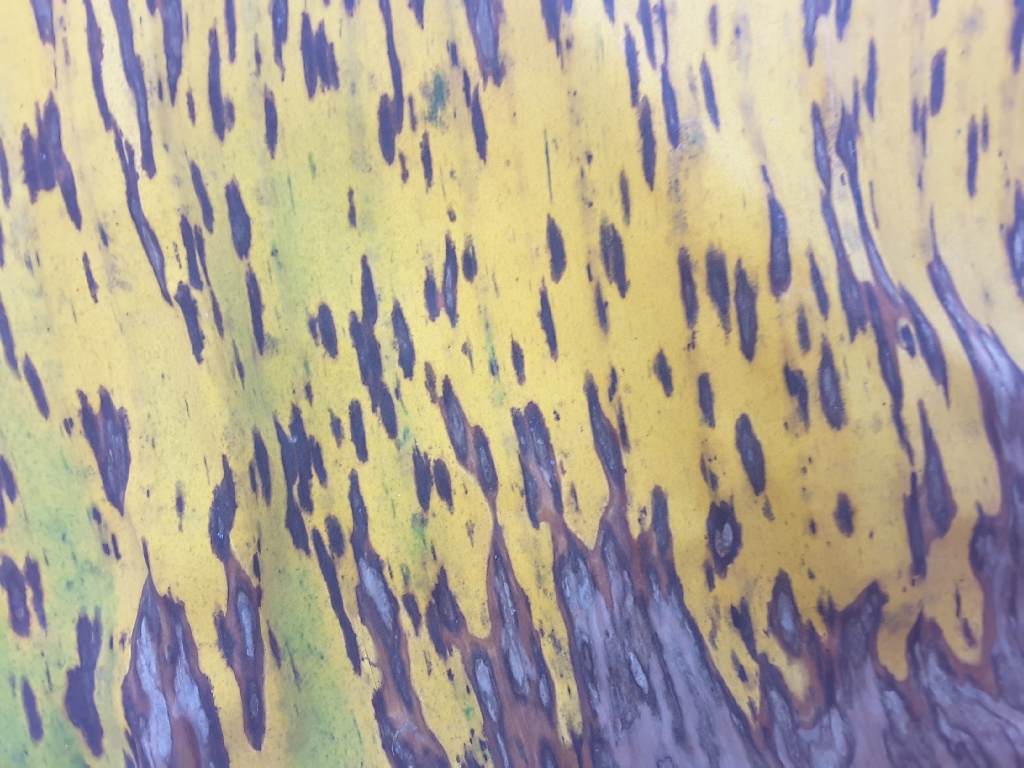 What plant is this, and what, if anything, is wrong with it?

banana, black sigatoka
